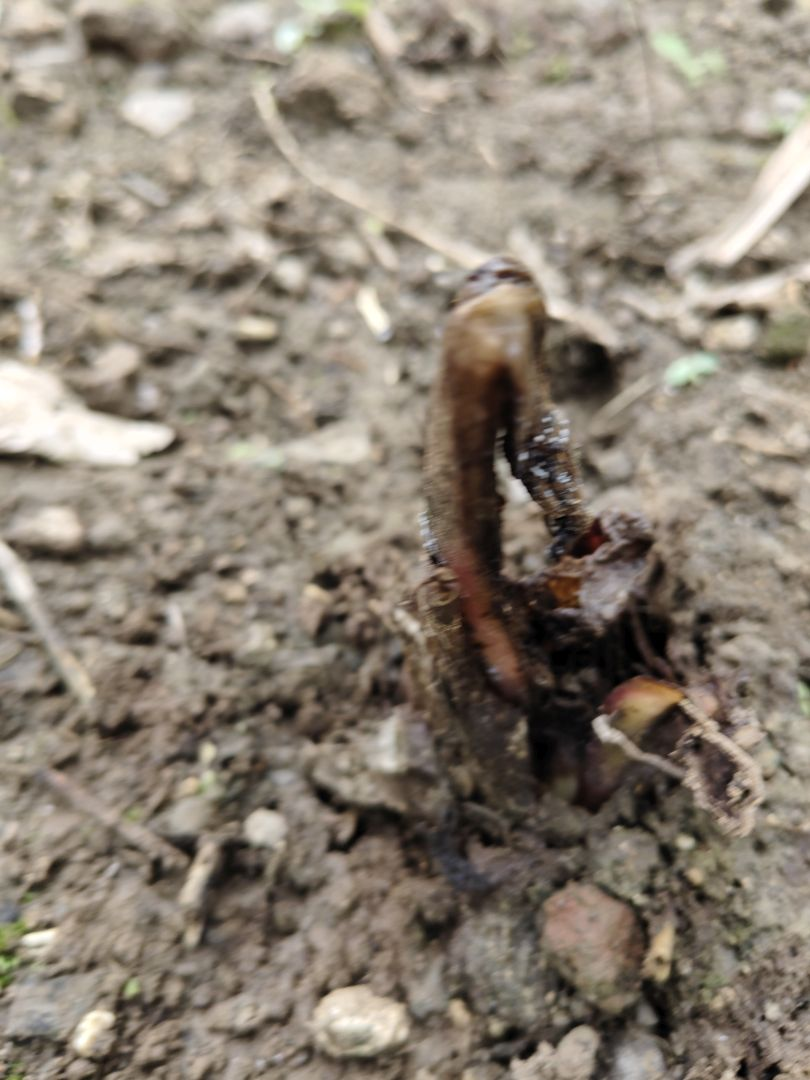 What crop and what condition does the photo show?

taro, root rot
